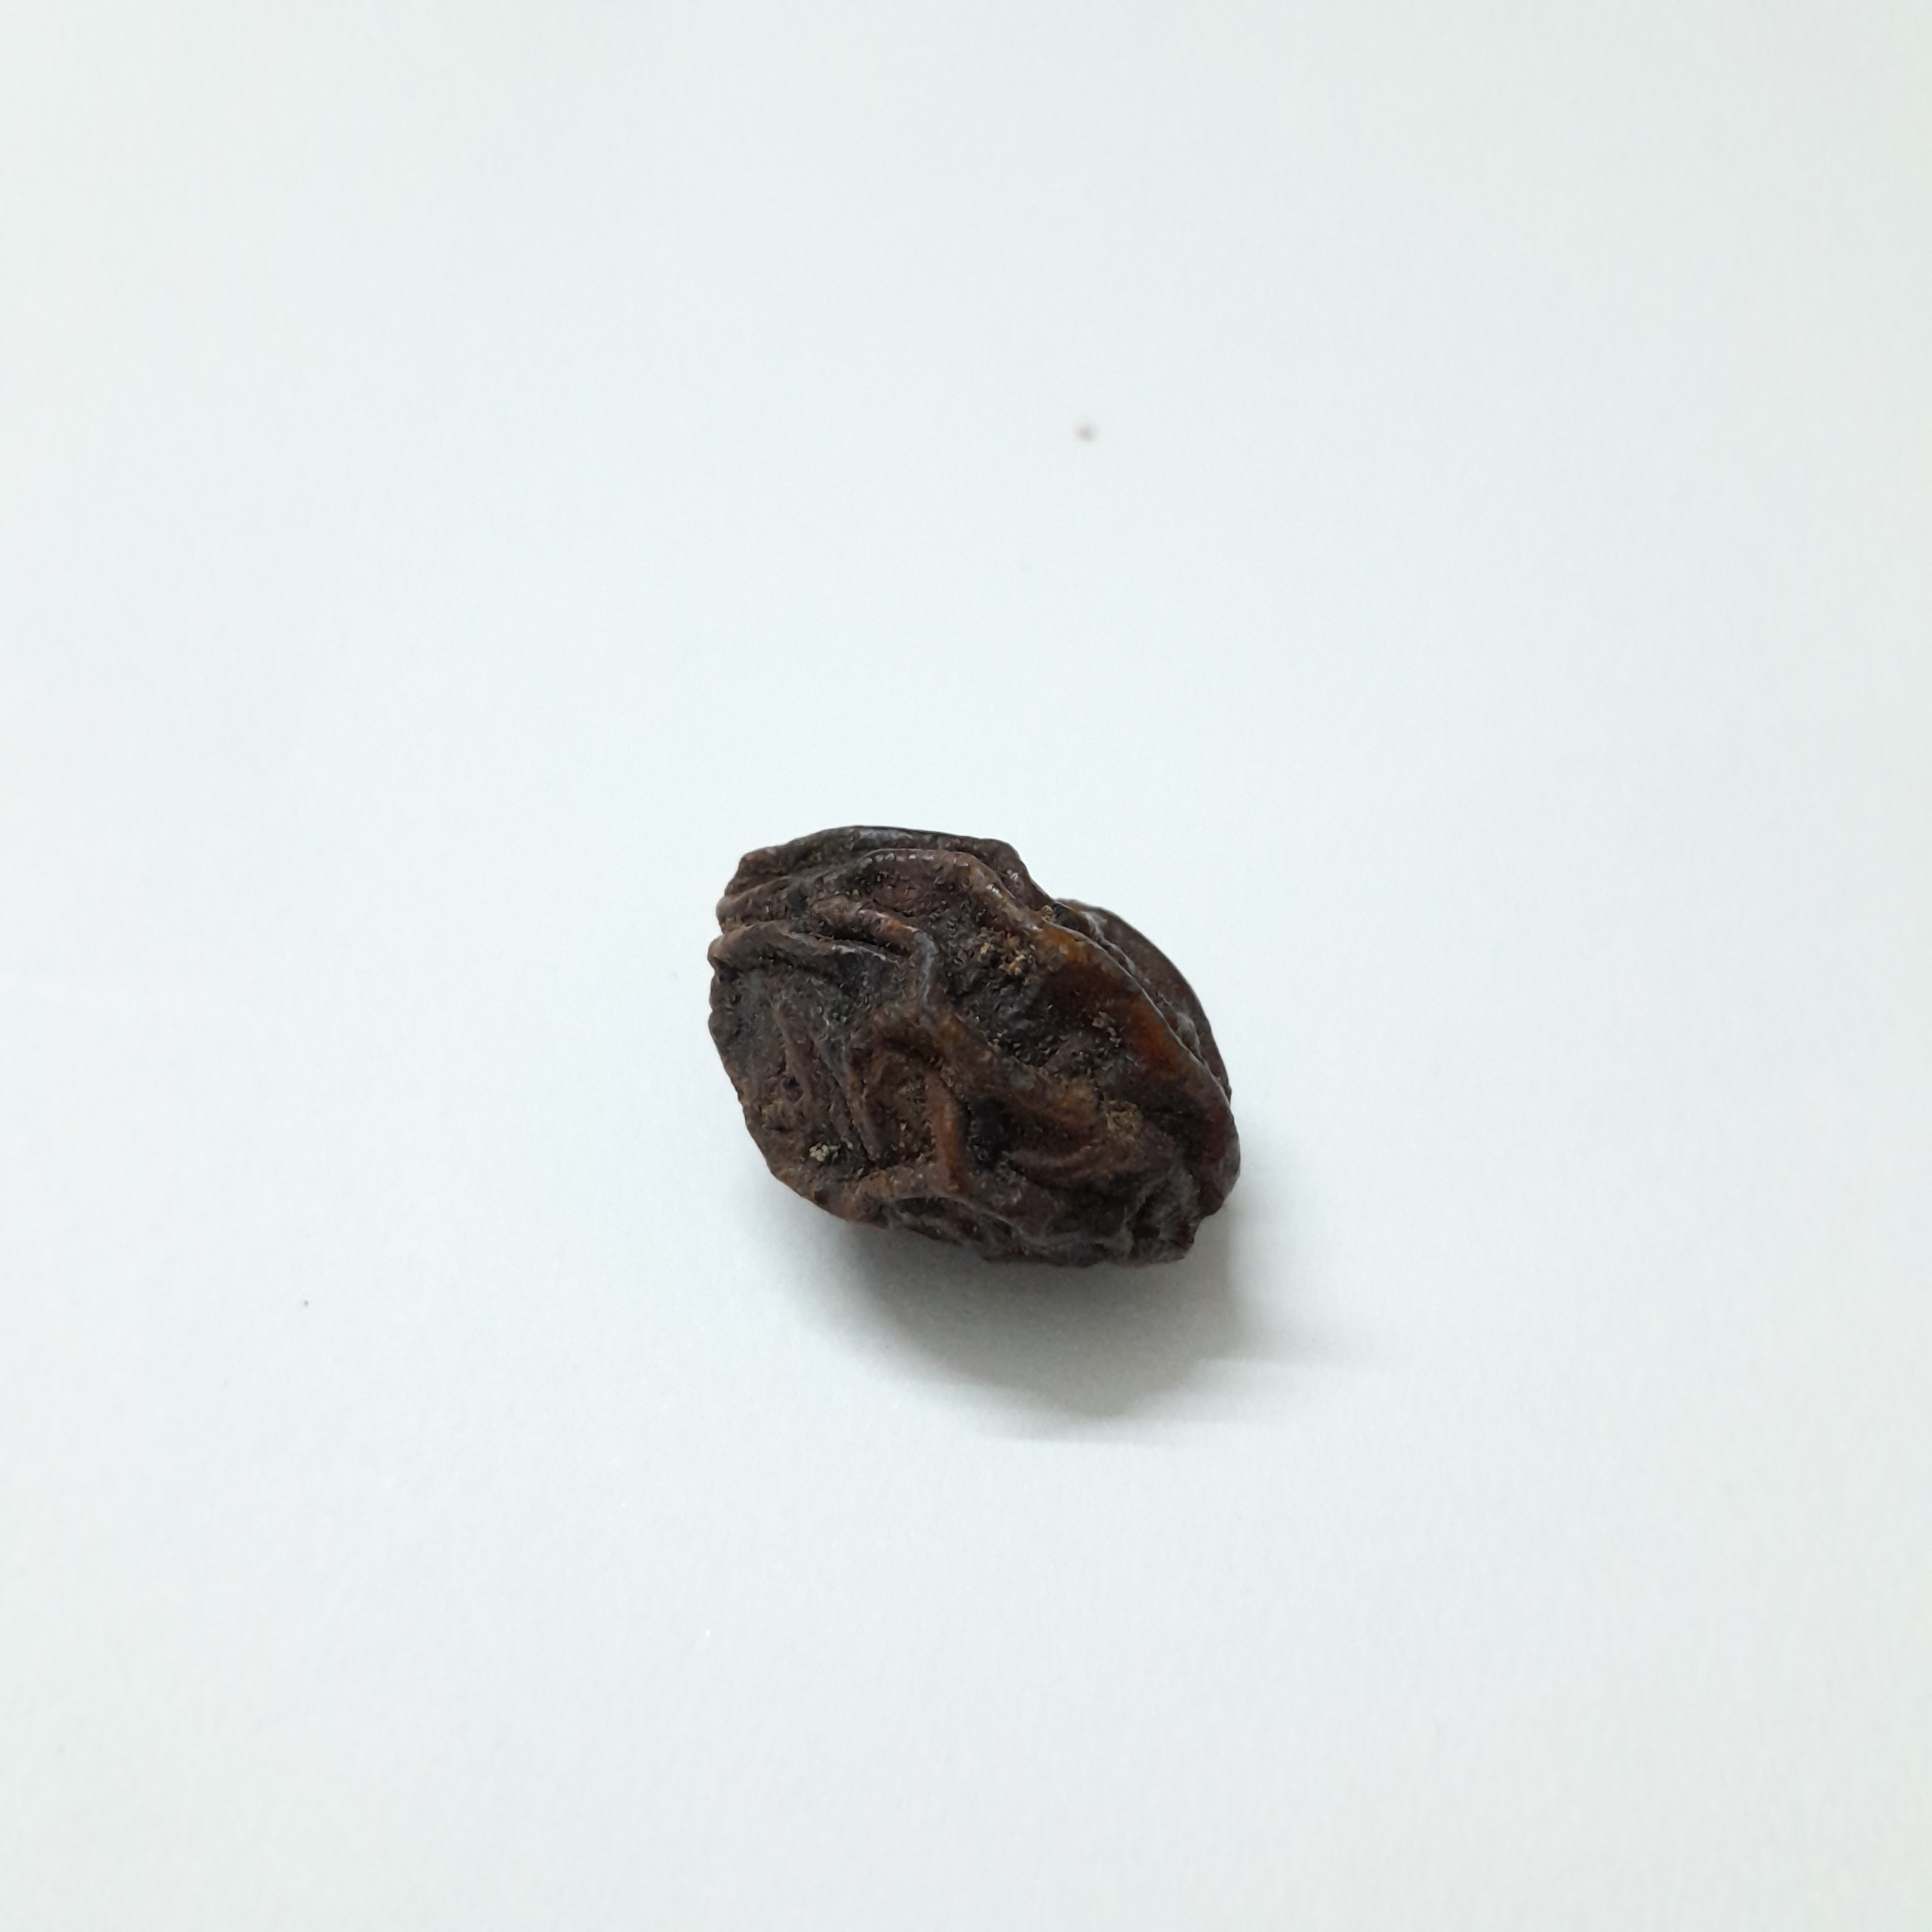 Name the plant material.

kadukharik
